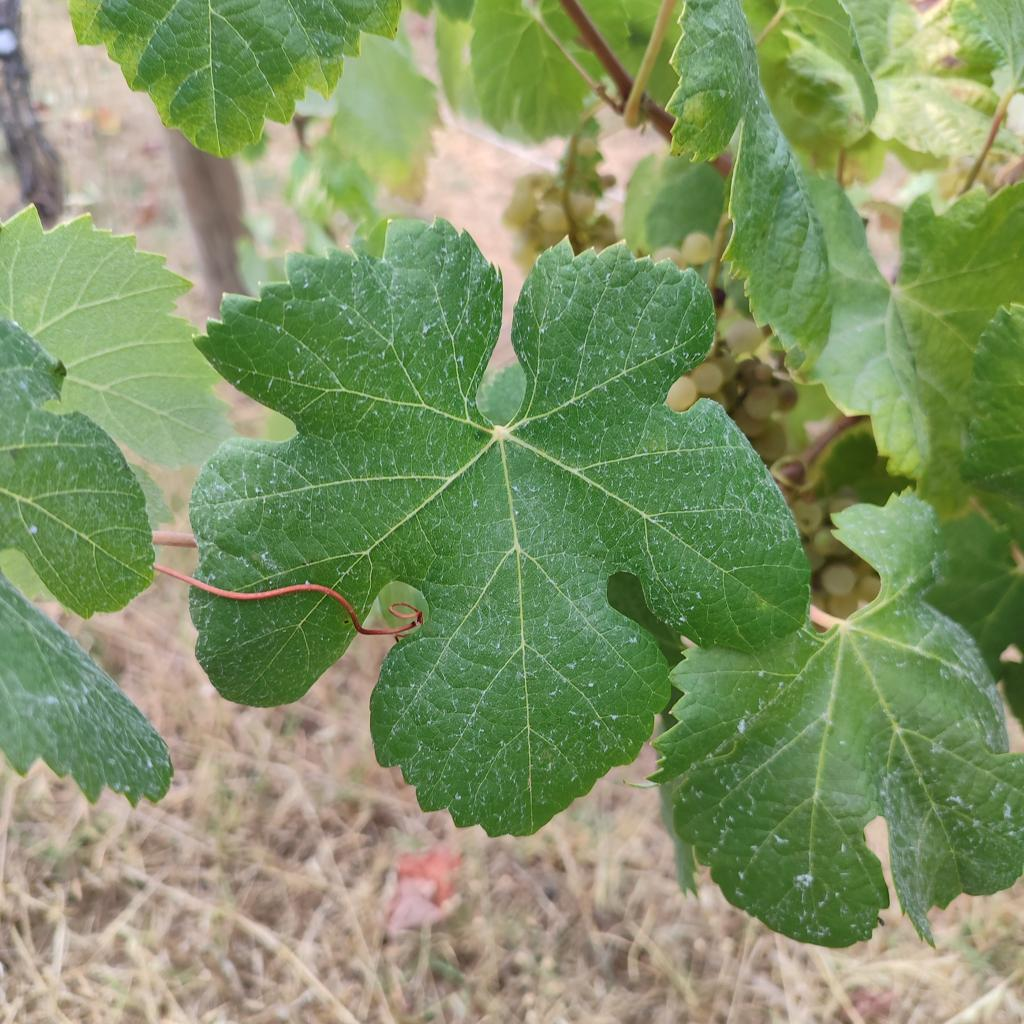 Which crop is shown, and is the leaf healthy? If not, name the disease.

grapevine, healthy
